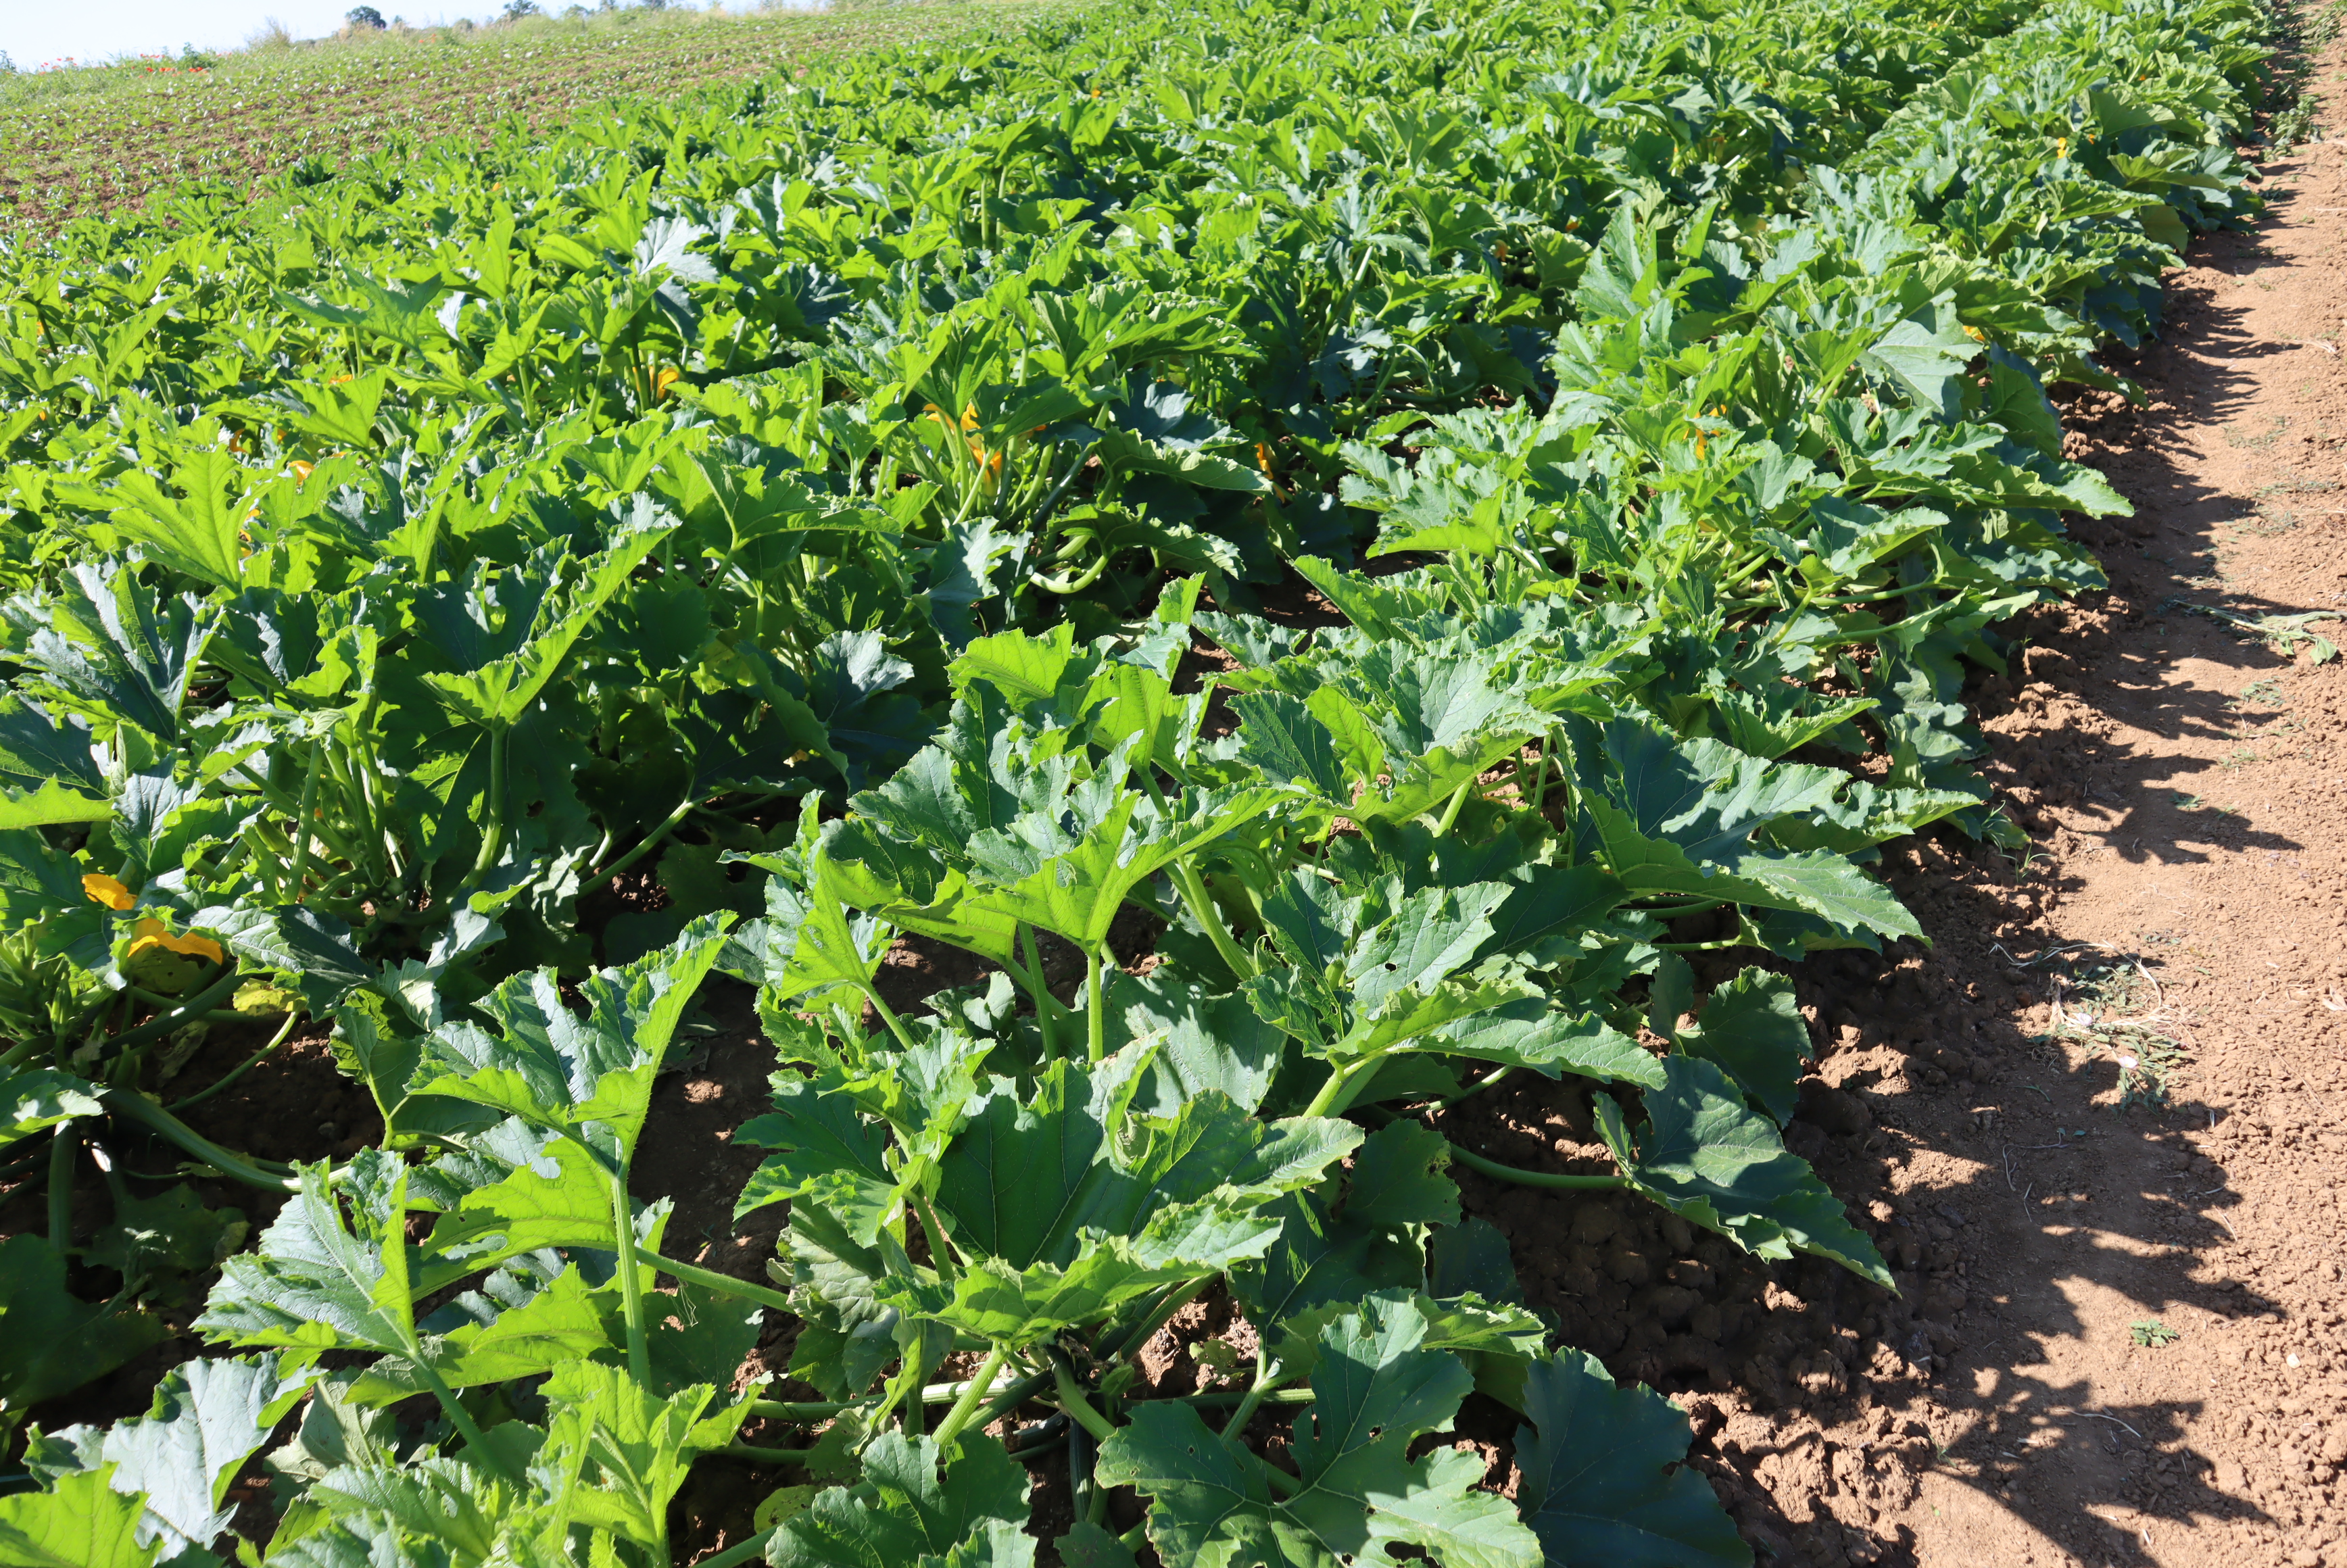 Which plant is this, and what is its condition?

zucchini, phytophagous
